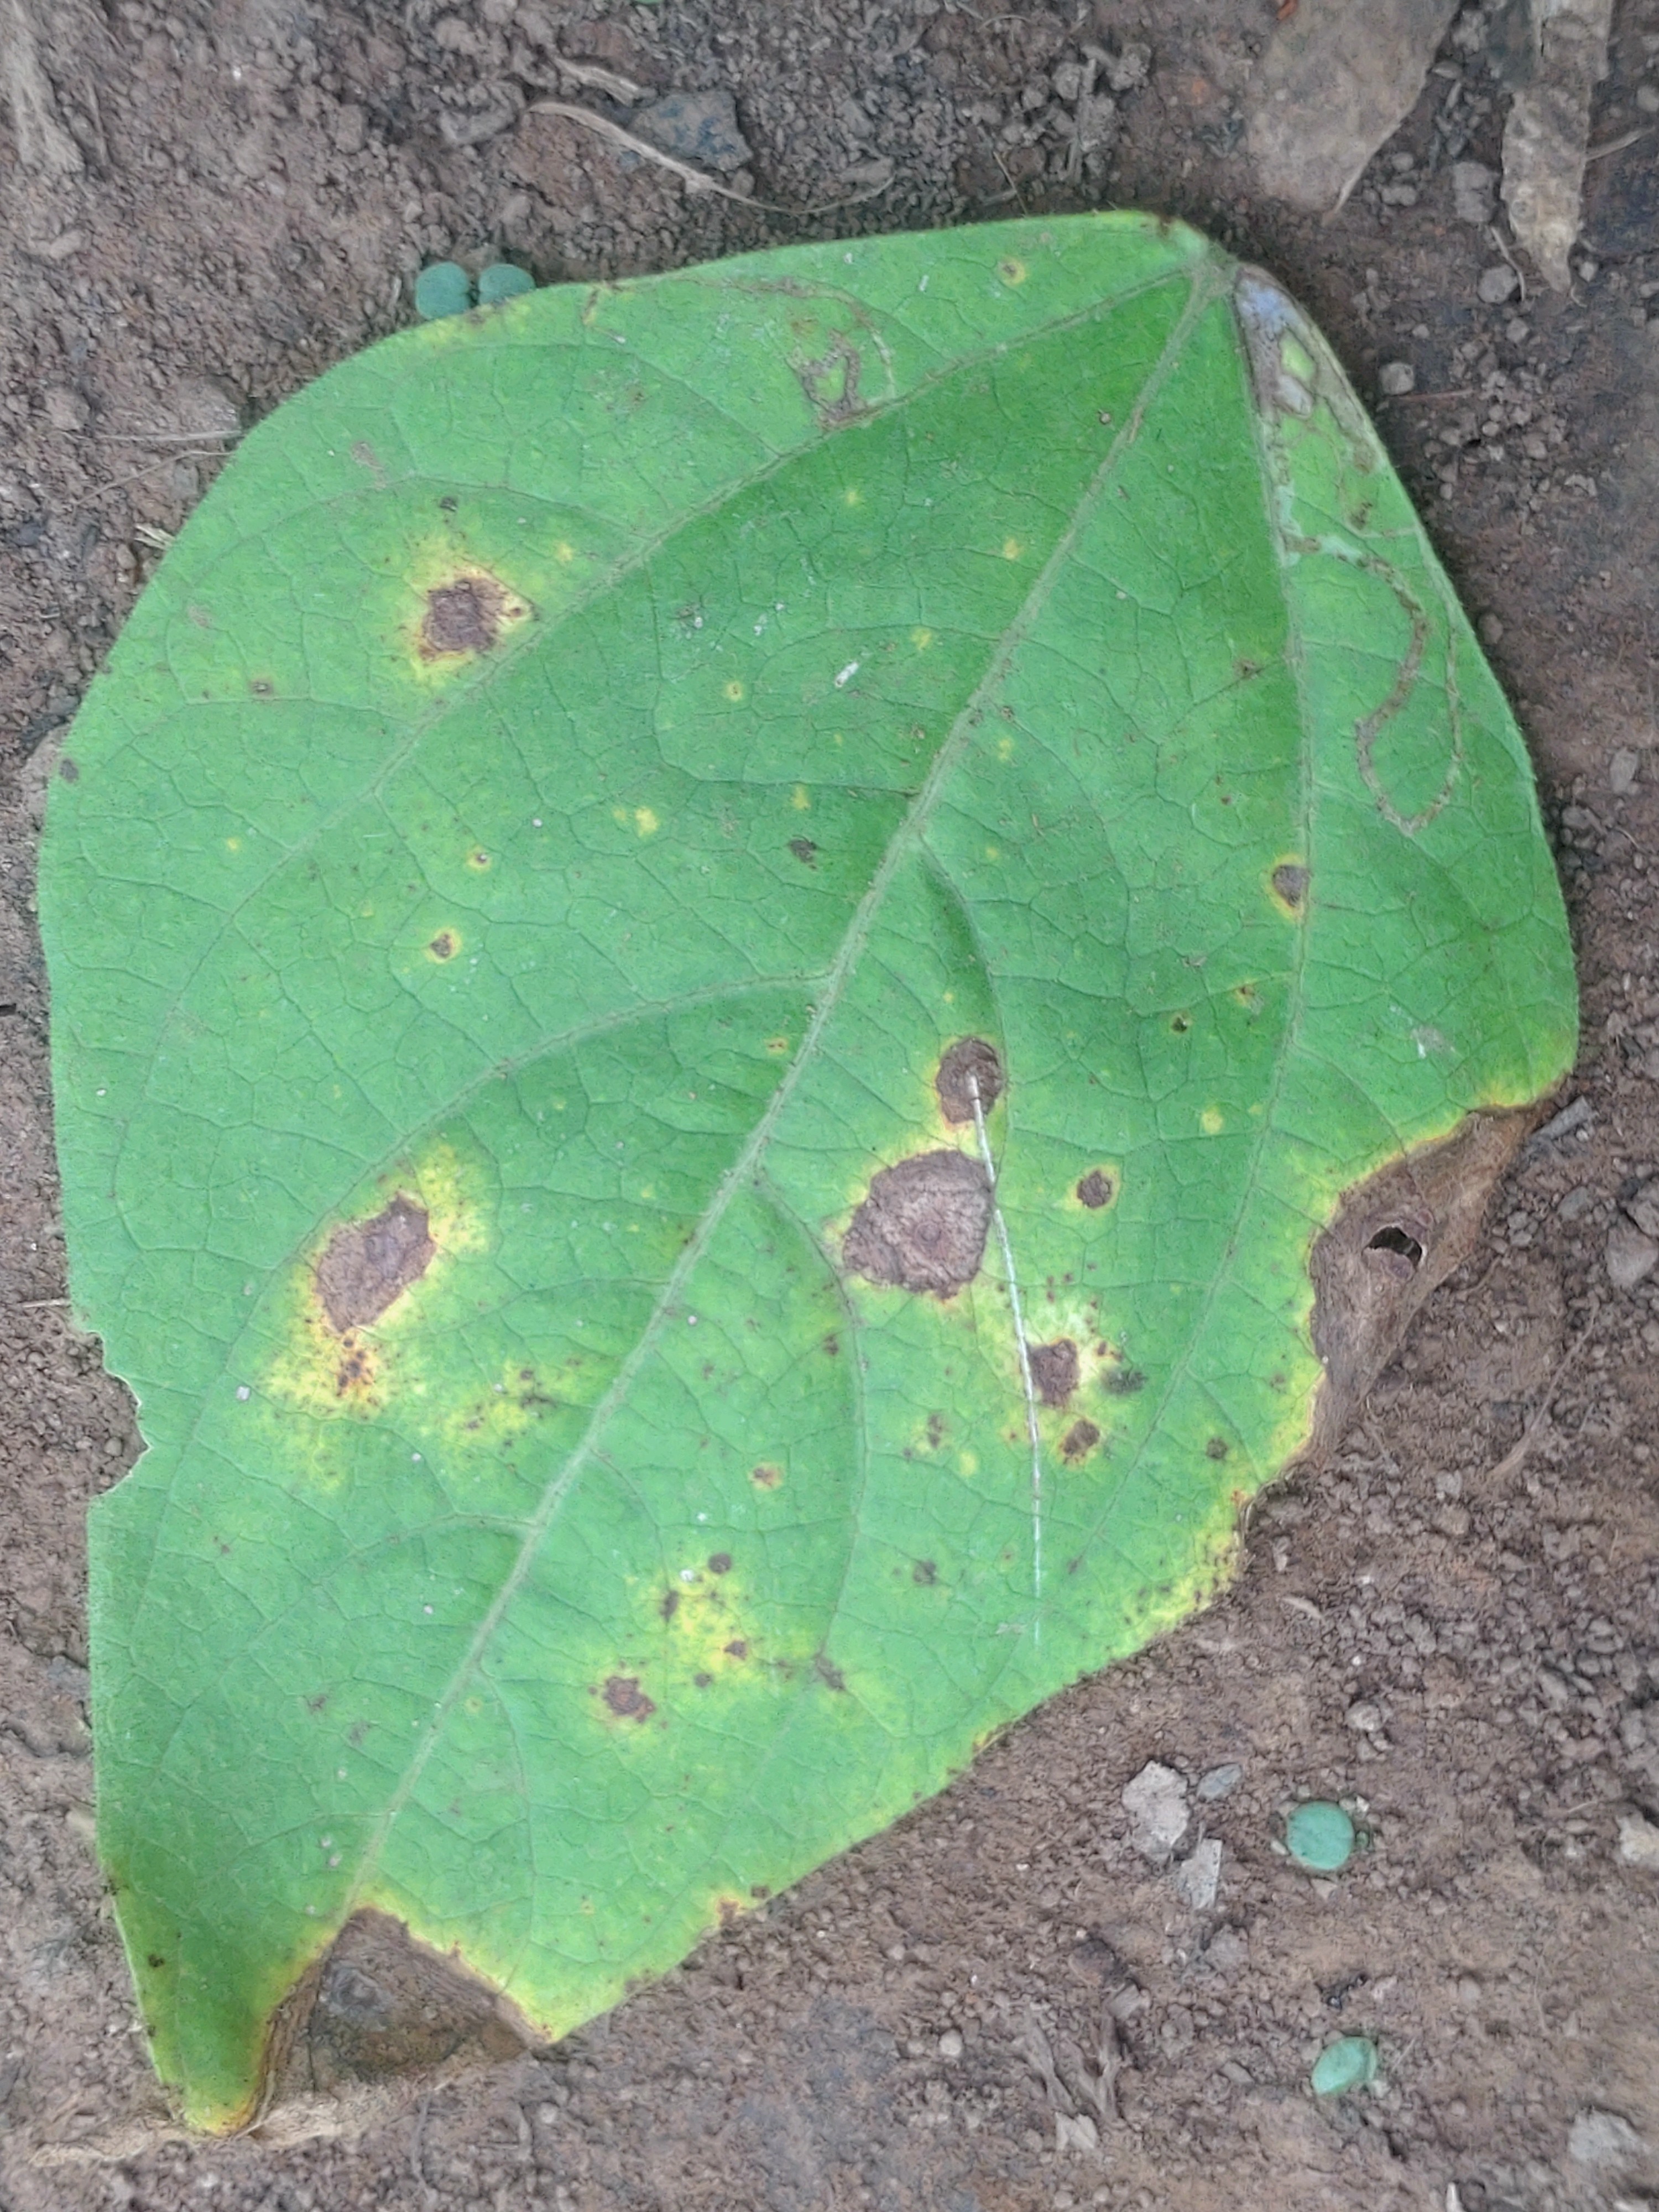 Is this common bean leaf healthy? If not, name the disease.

rust
